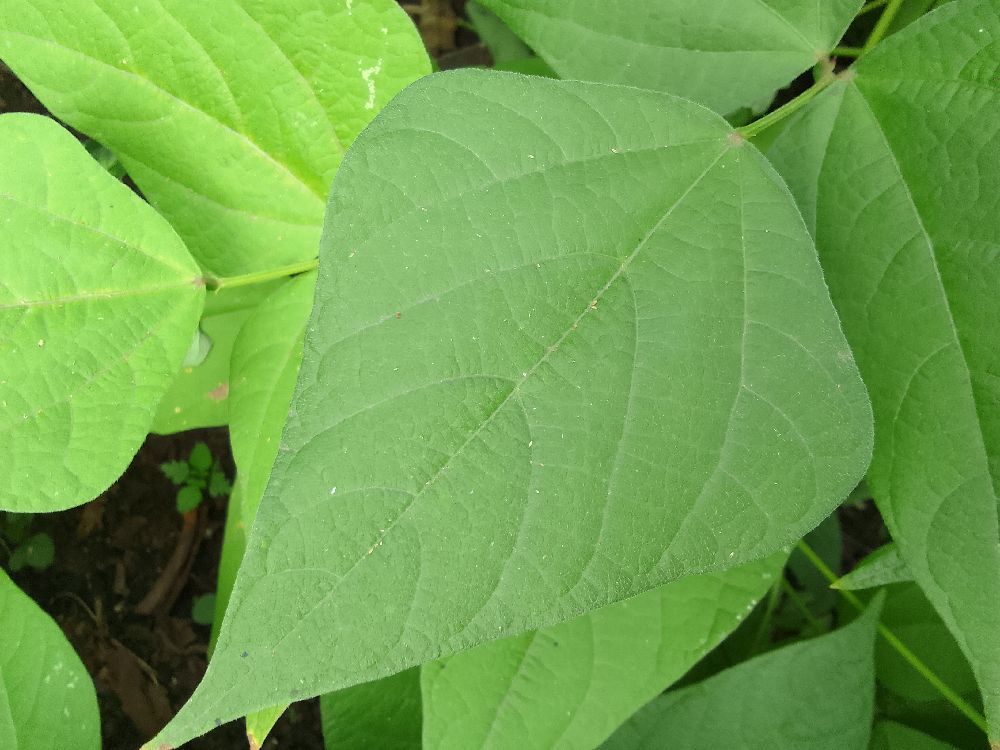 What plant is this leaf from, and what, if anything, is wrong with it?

common bean, healthy
